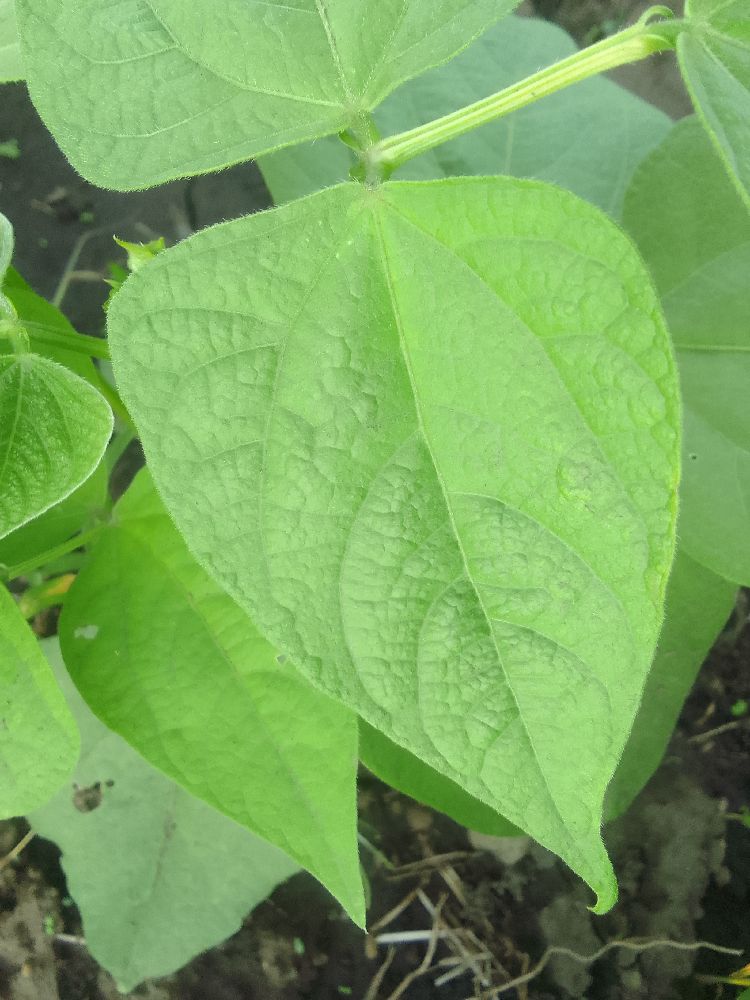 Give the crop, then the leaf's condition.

common bean, healthy
